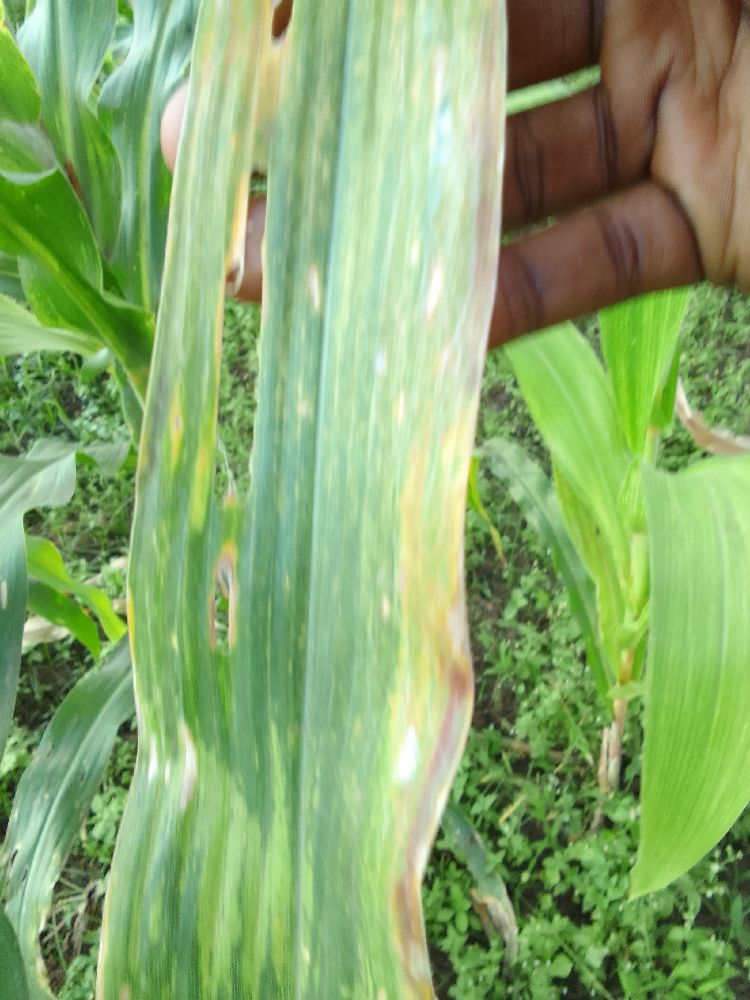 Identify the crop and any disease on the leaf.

maize, maize lethal necrosis
